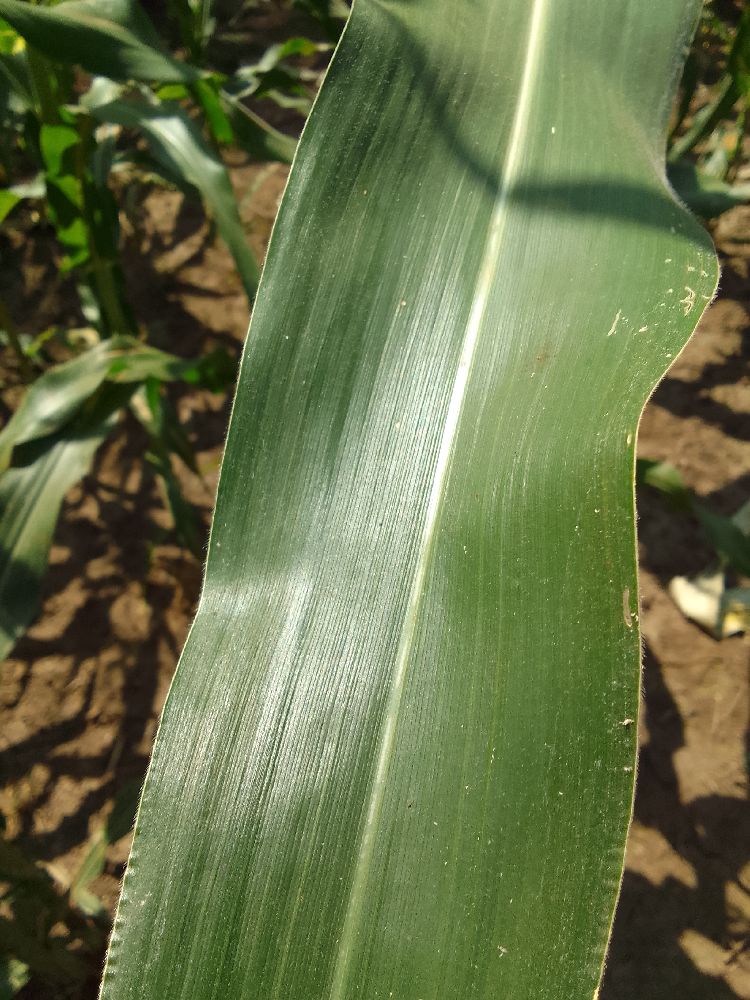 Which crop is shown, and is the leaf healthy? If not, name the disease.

maize, healthy
